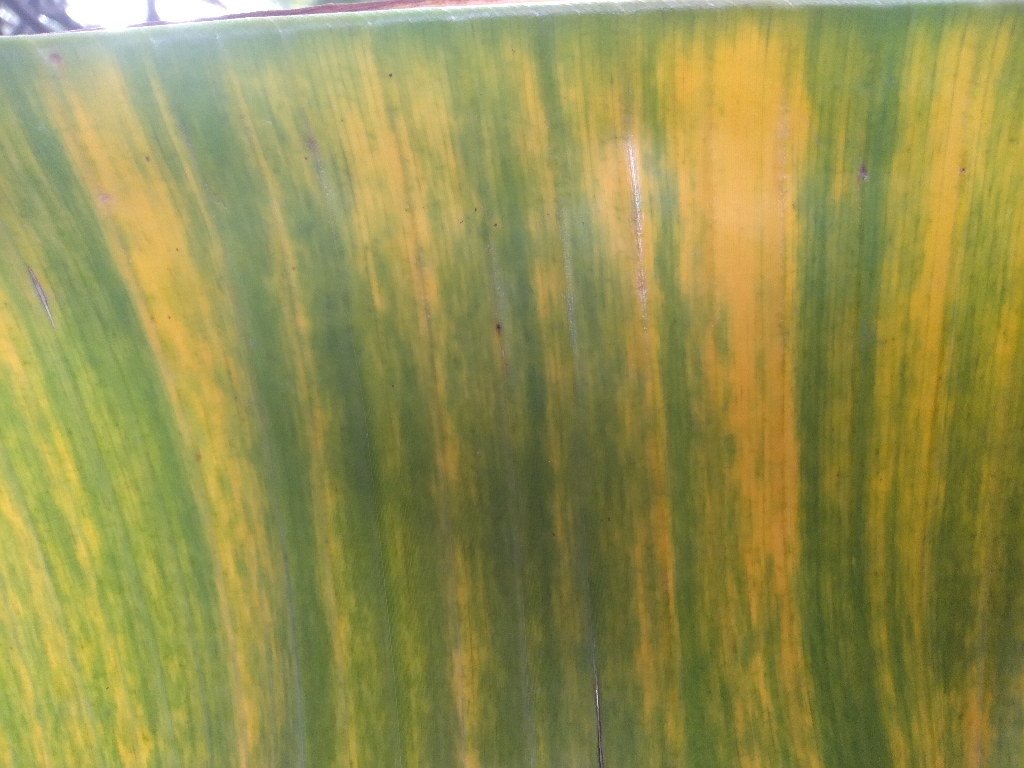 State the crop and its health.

banana, fusarium wilt race 1
